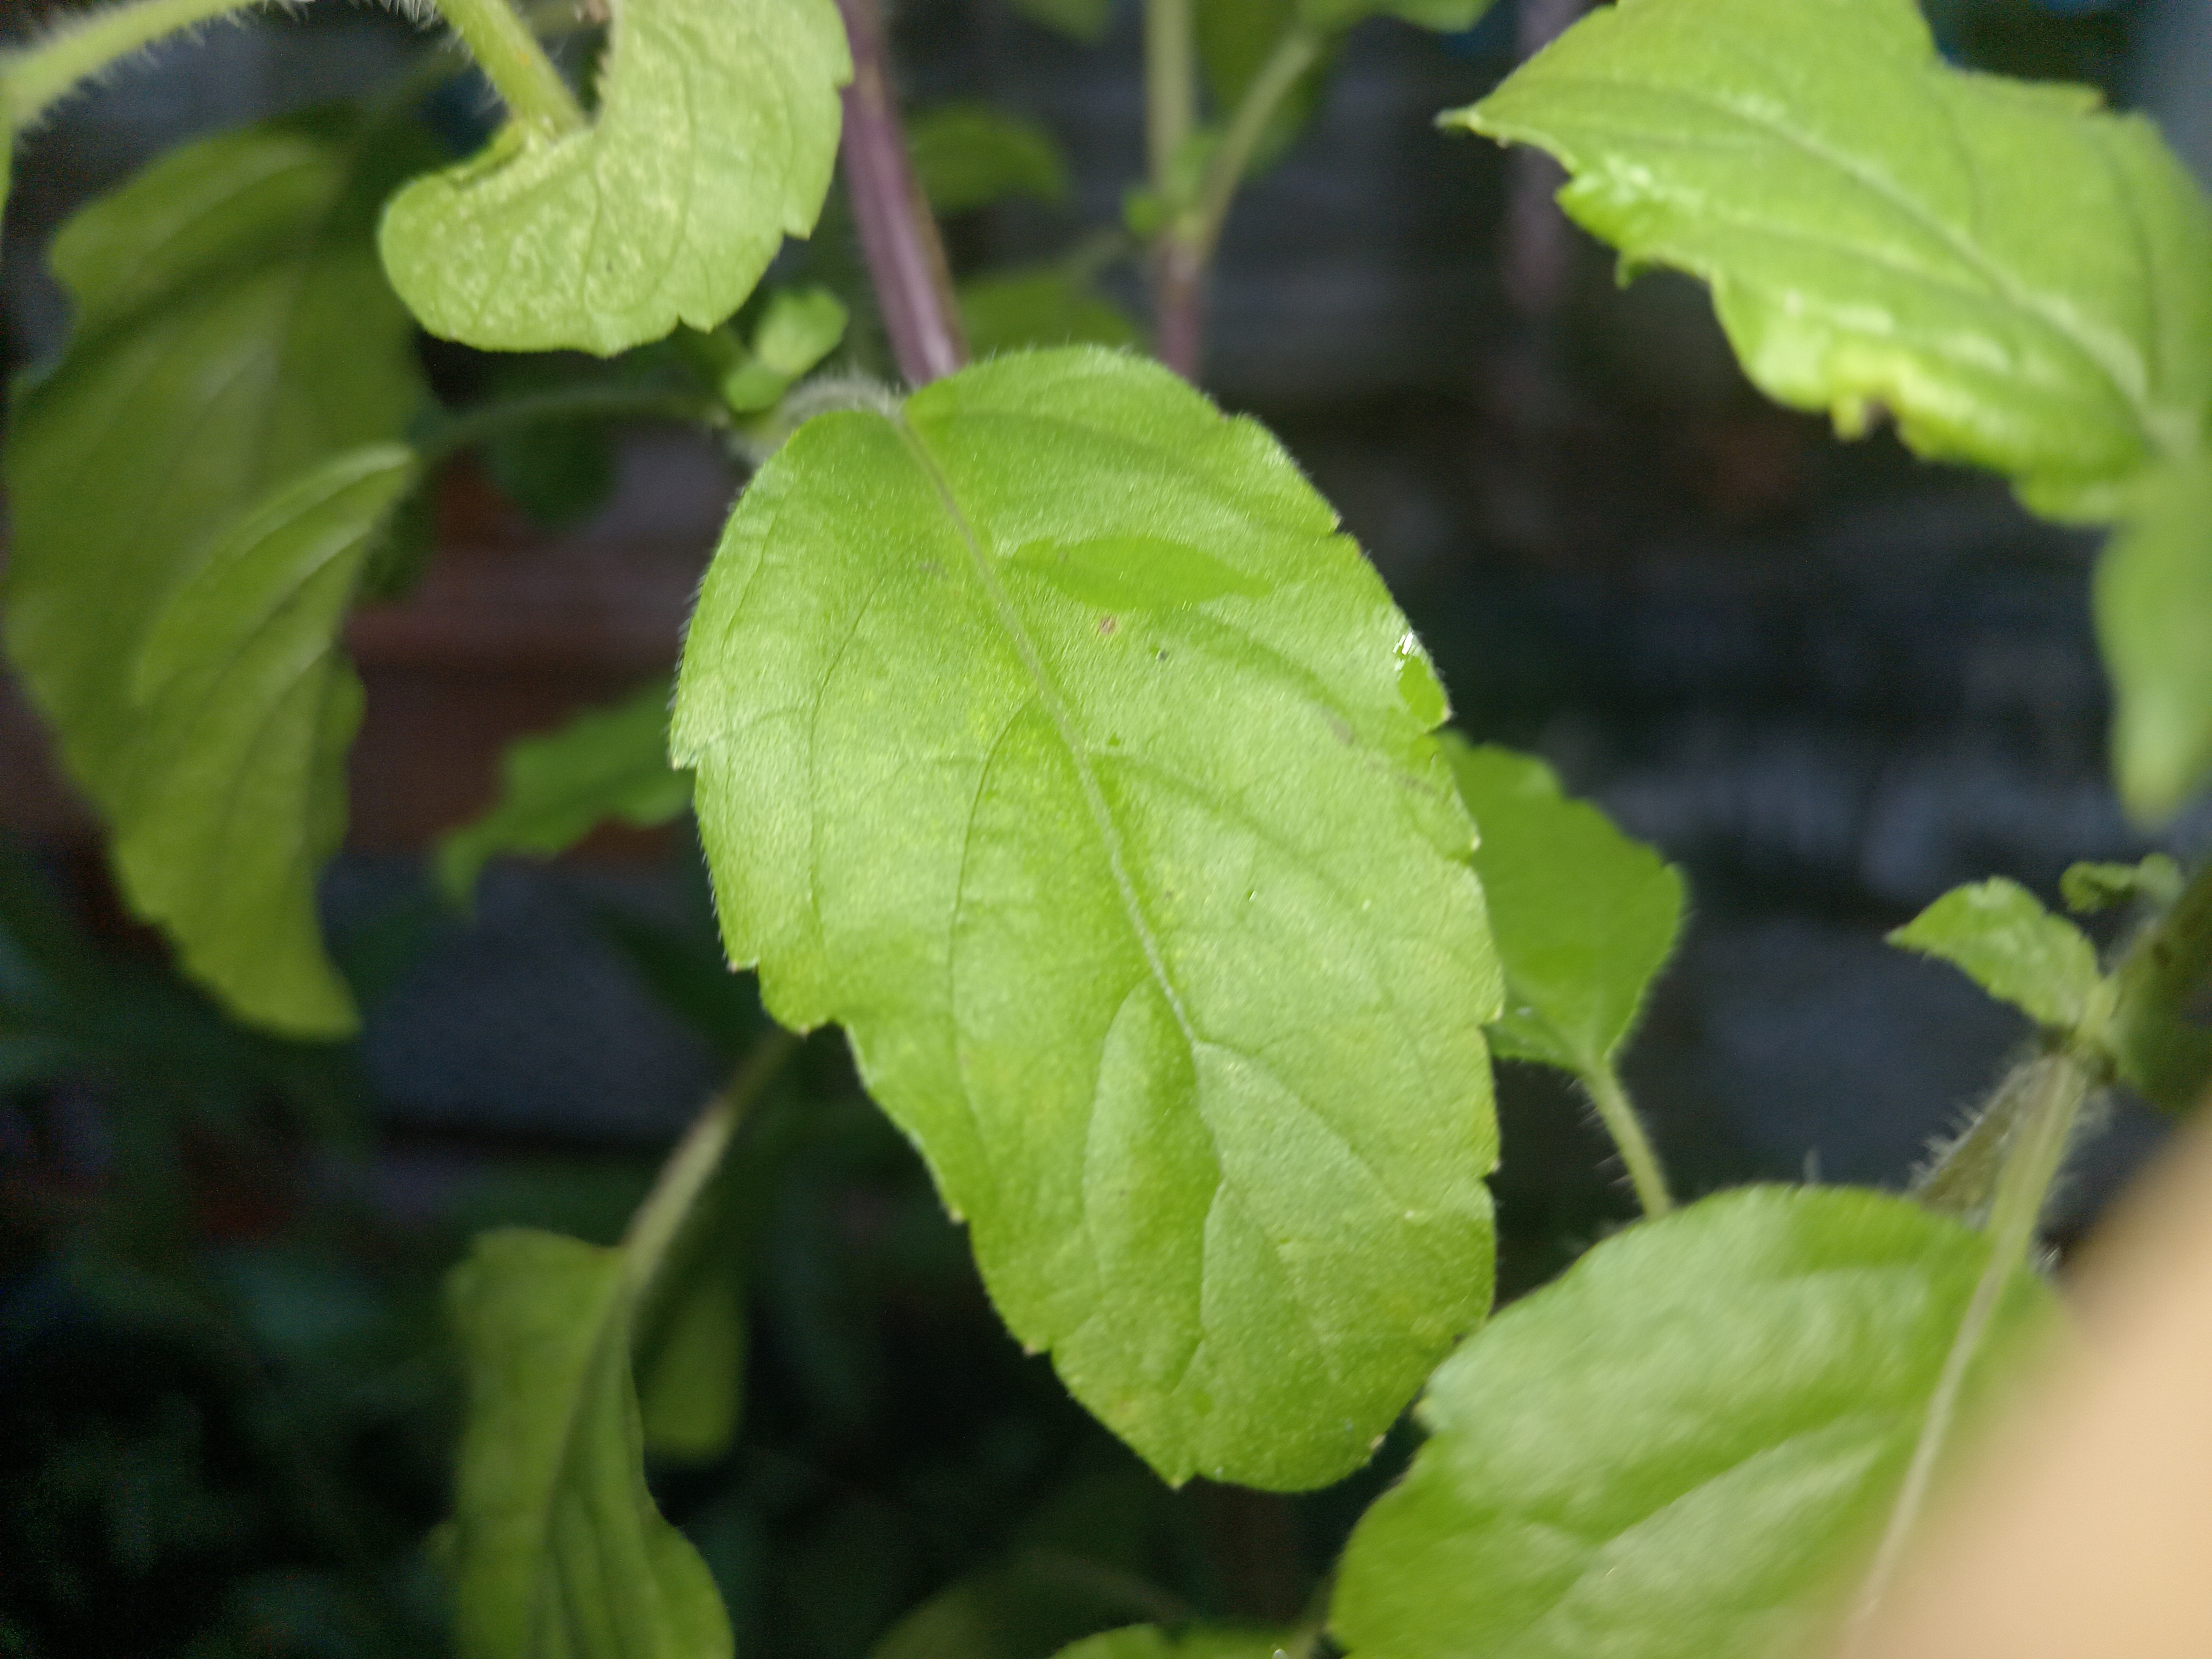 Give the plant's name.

tulshi
